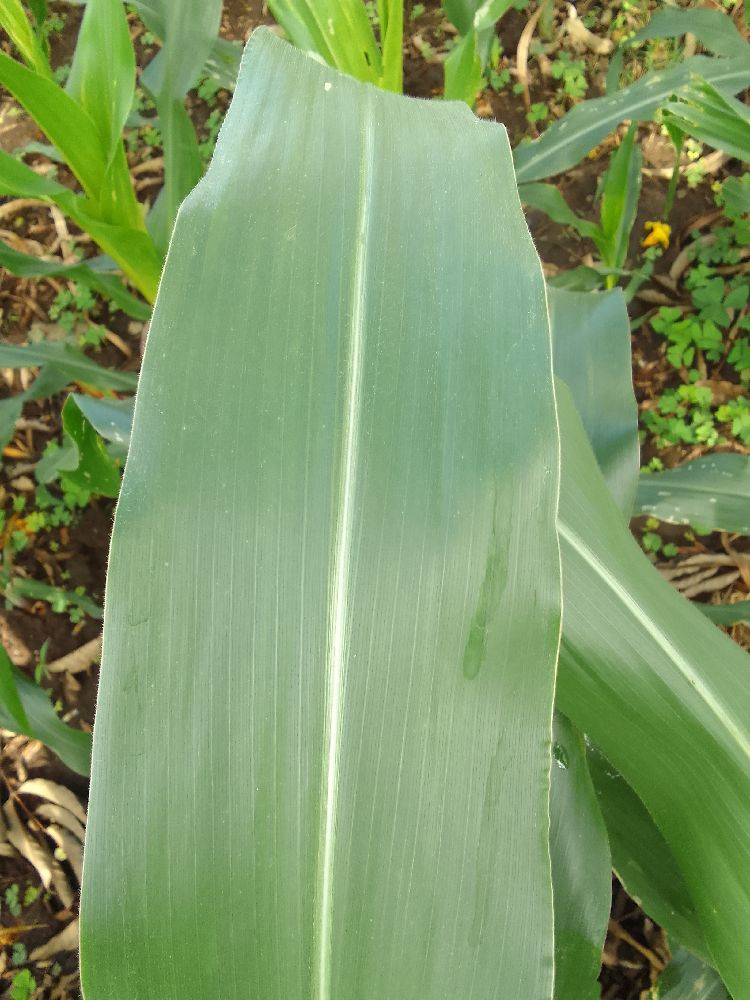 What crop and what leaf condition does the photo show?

maize, healthy
